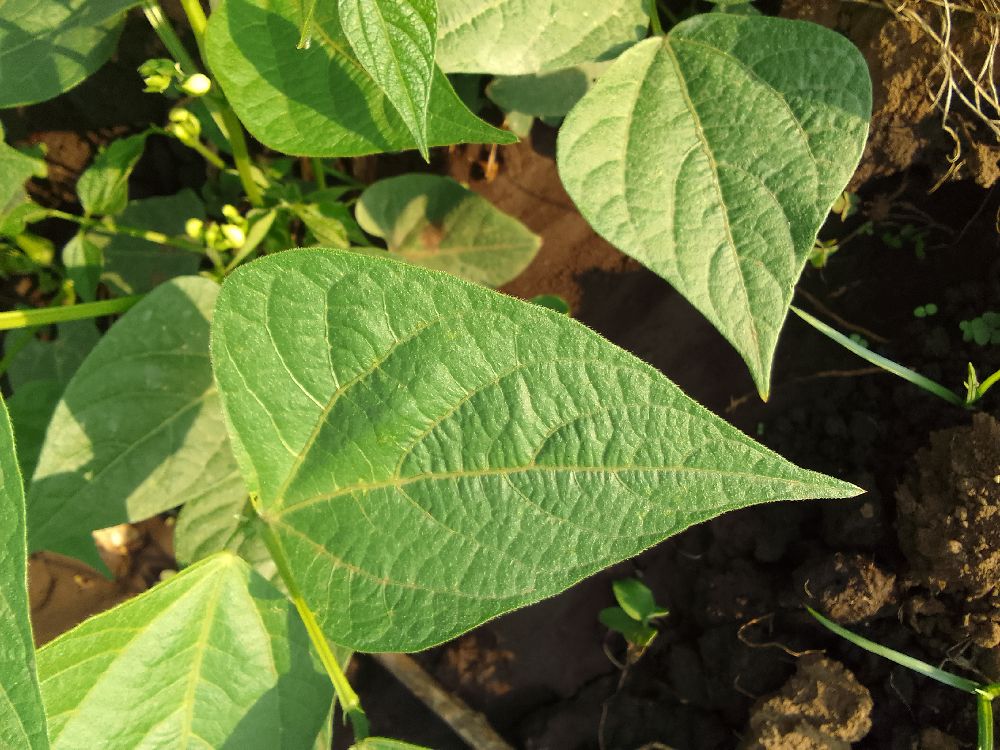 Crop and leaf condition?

common bean, healthy
